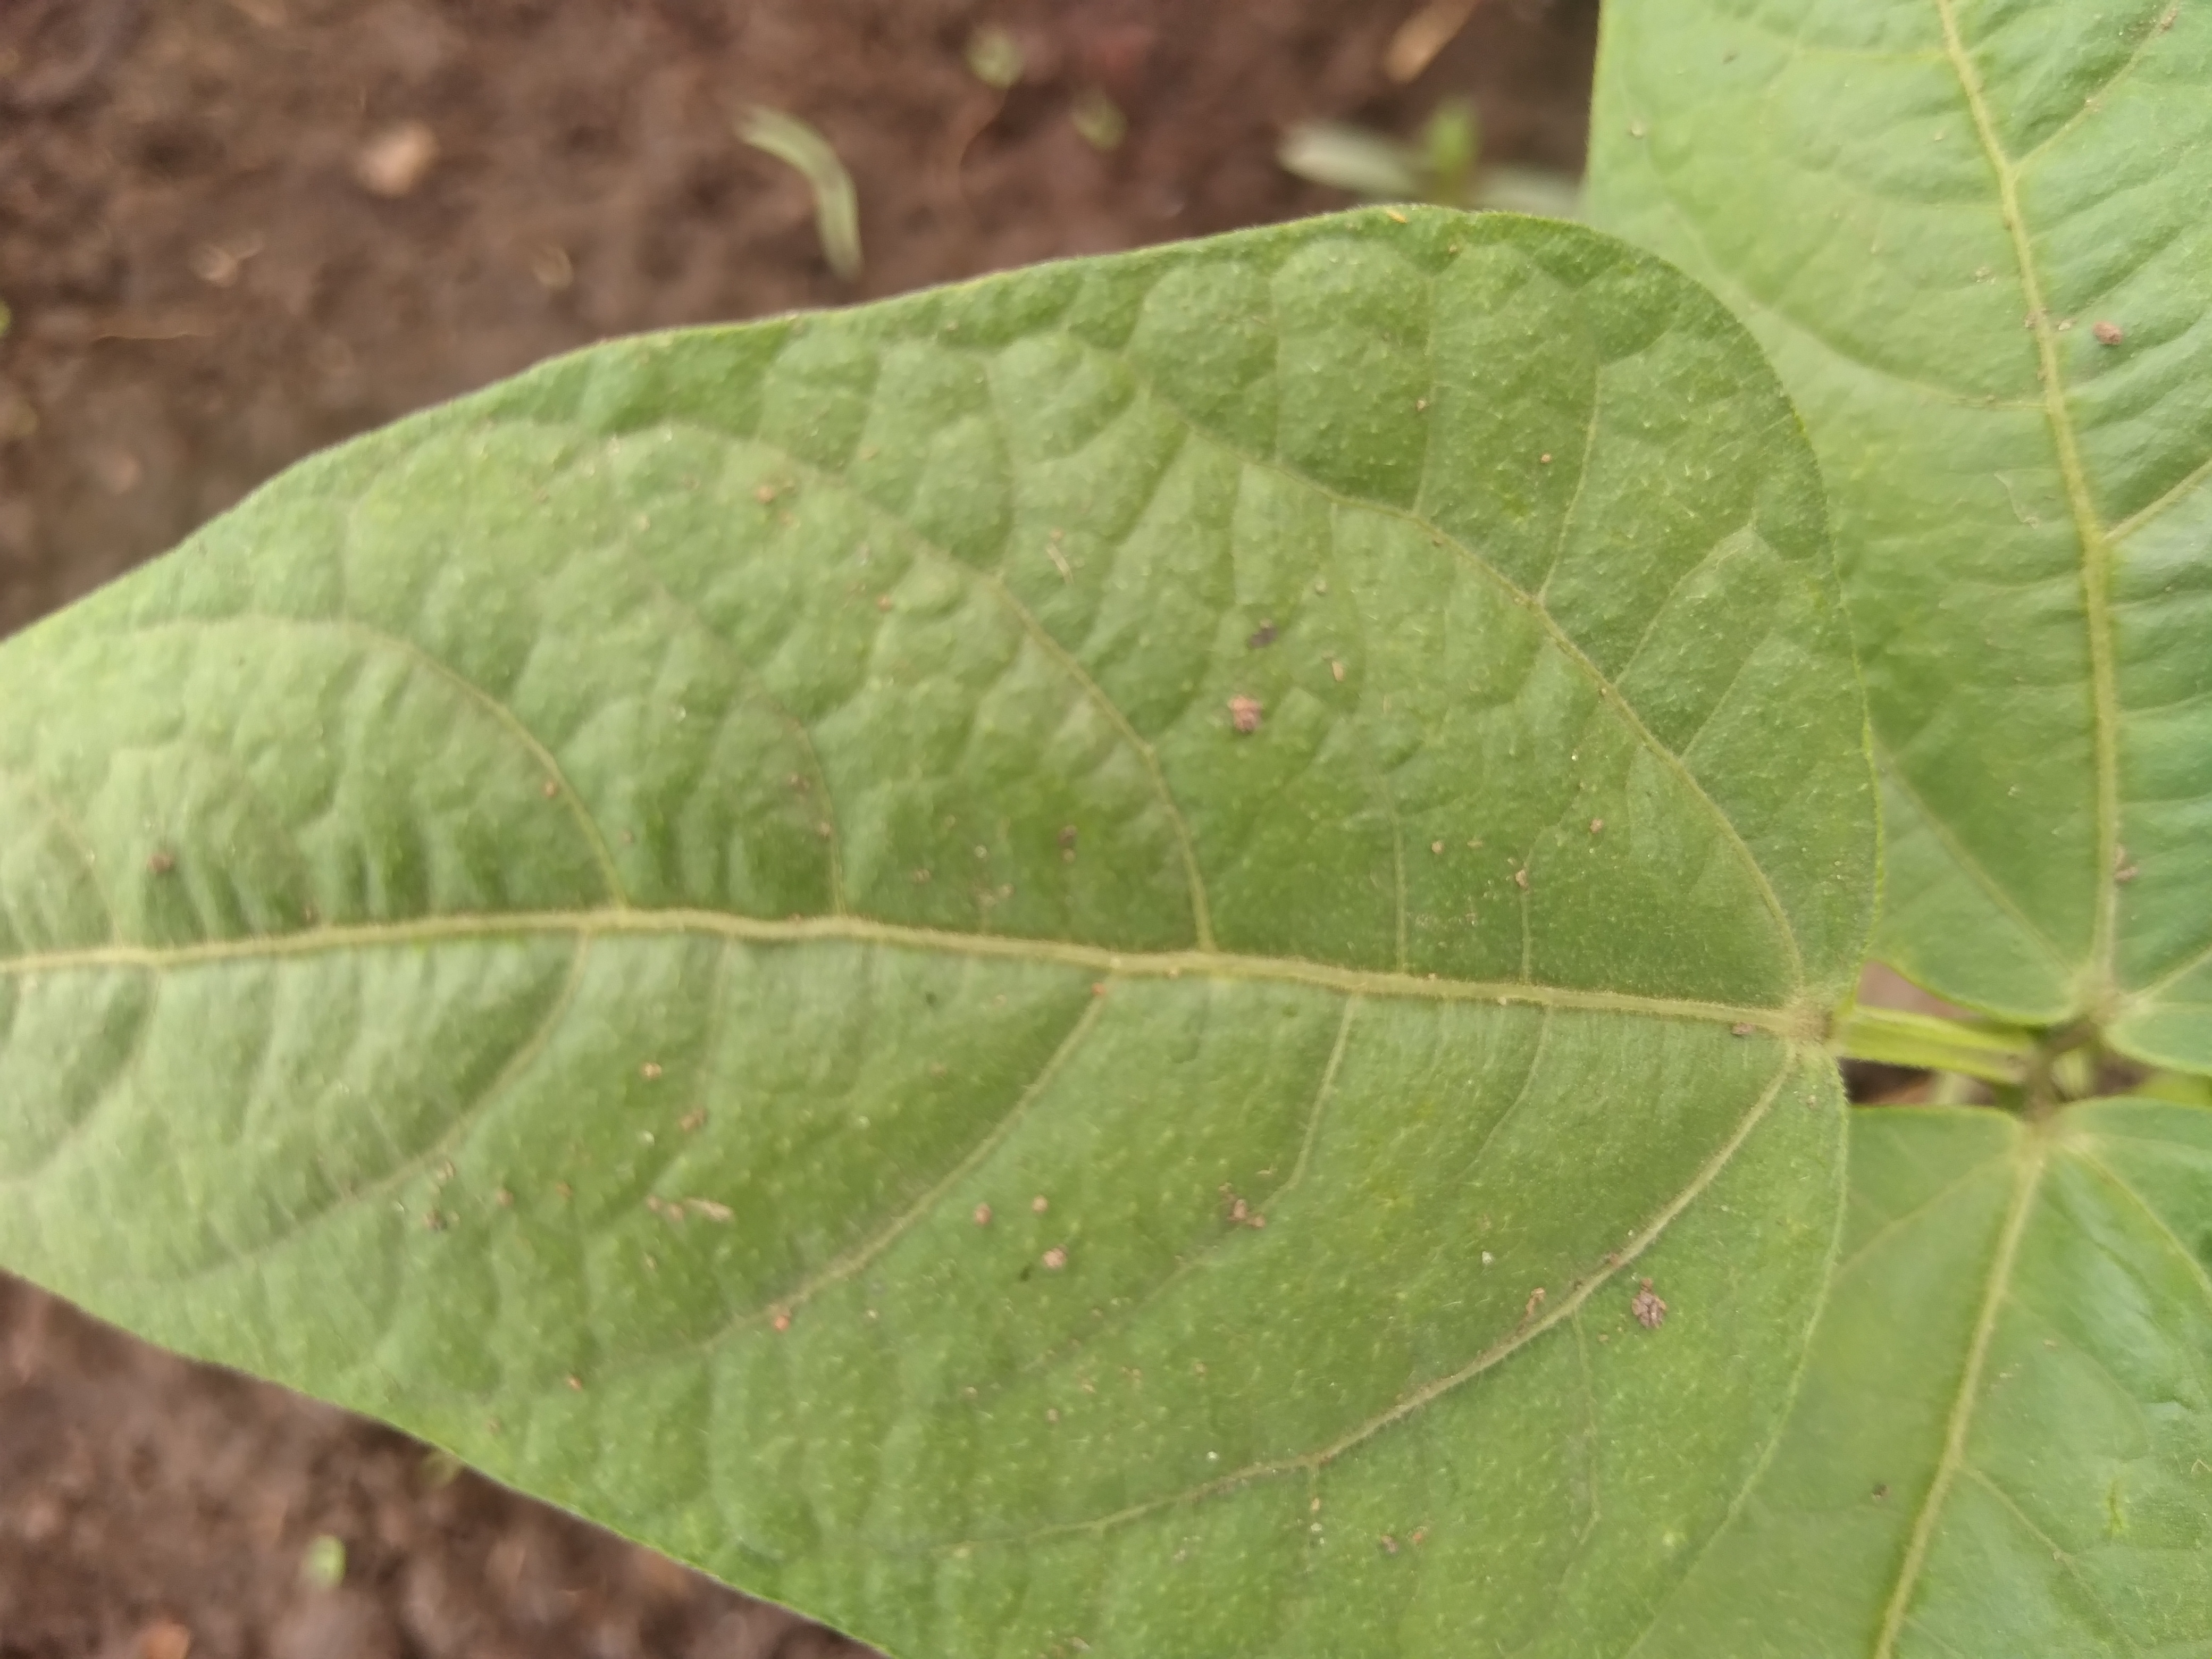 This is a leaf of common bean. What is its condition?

healthy
